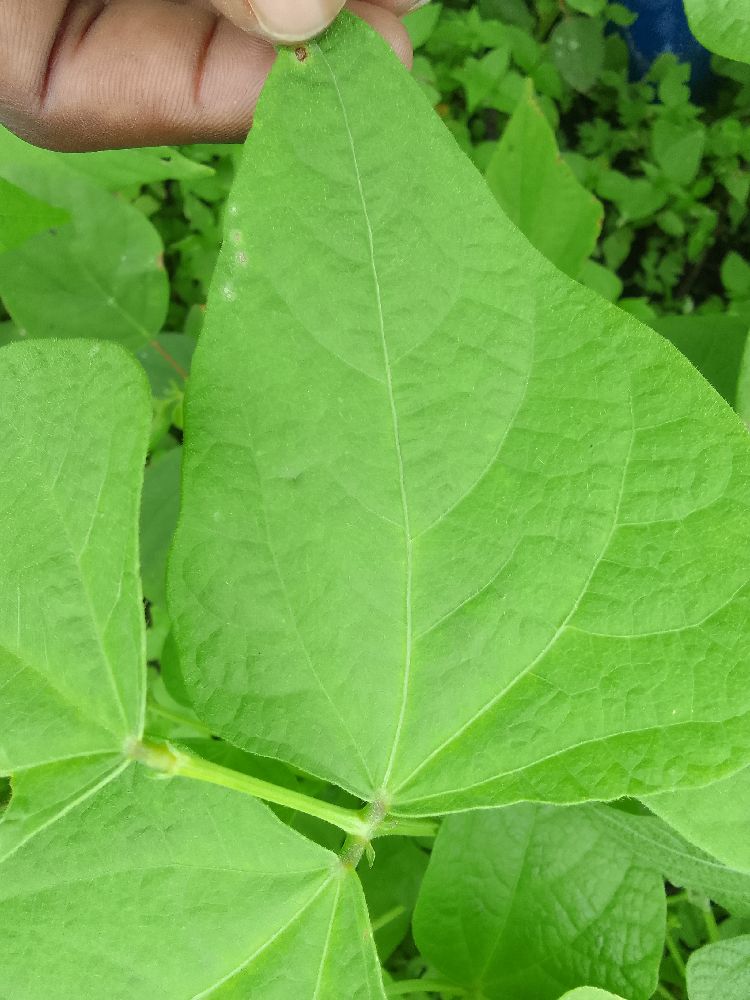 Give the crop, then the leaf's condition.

common bean, healthy
